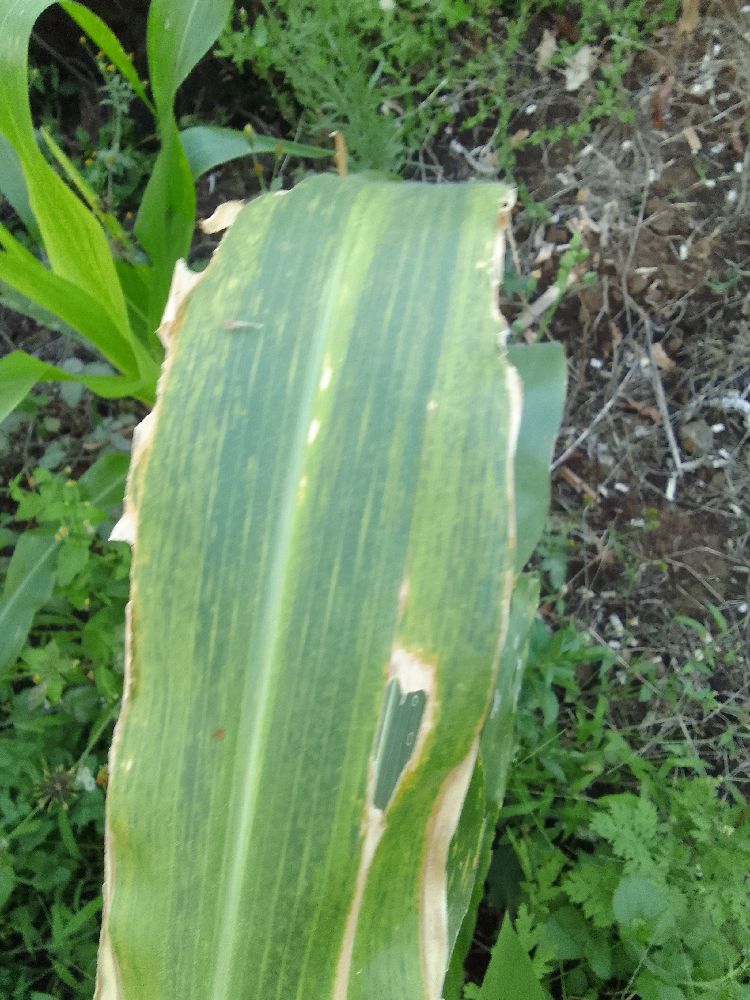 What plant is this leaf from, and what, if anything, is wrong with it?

maize, maize lethal necrosis
